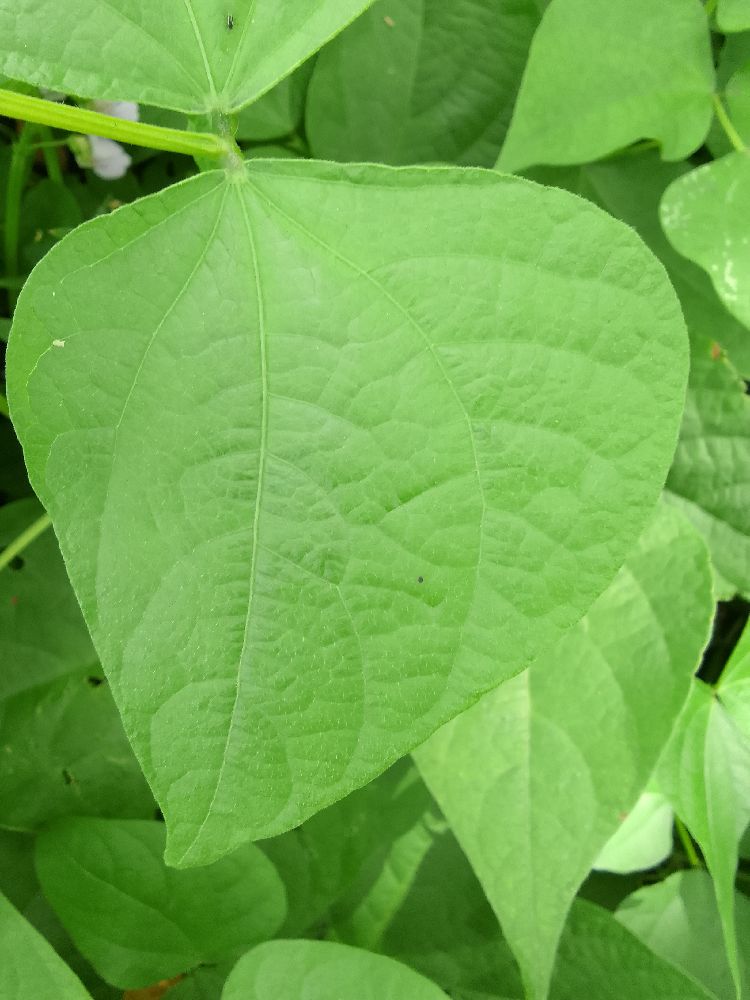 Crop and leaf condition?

common bean, healthy
